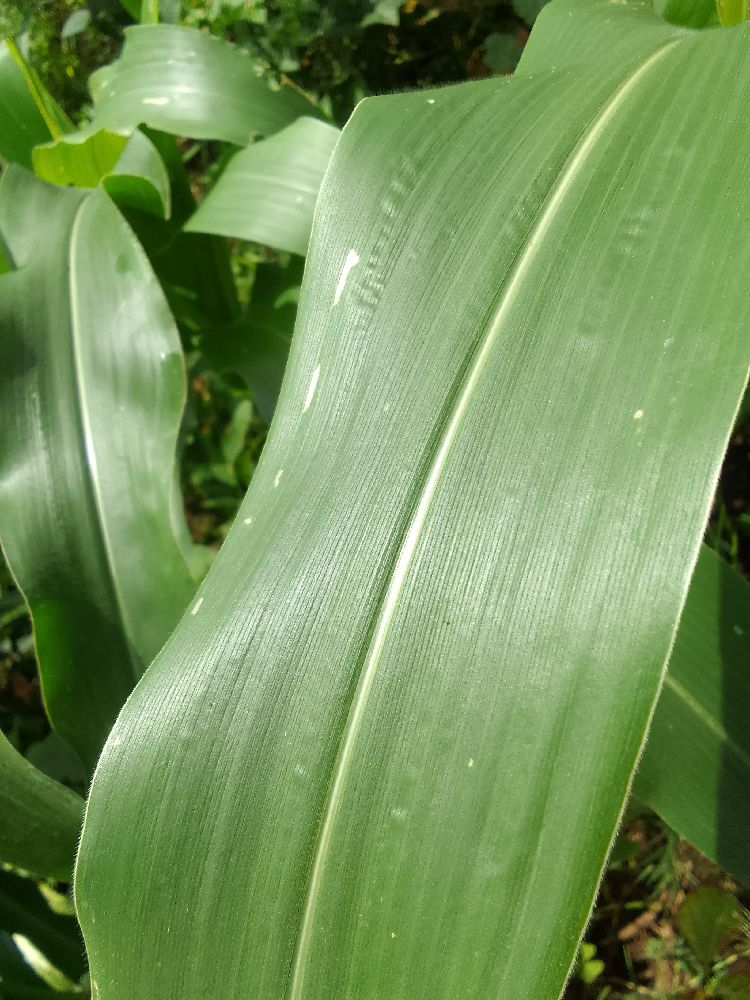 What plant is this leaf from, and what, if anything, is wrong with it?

maize, healthy
